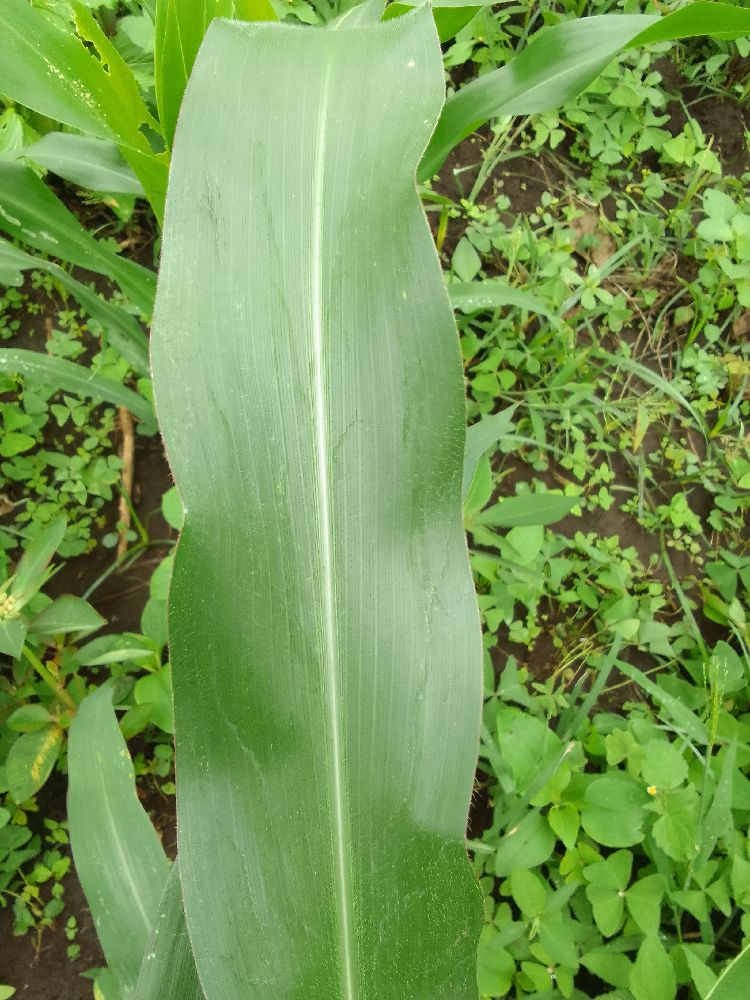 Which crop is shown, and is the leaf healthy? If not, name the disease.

maize, healthy
